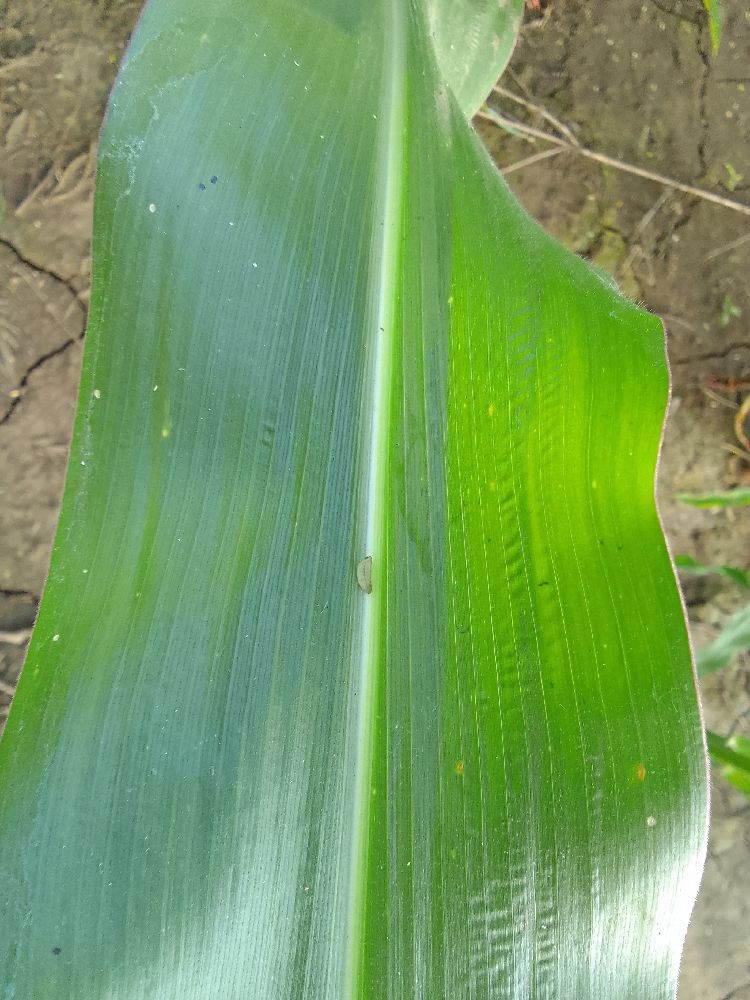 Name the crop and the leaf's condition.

maize, healthy
